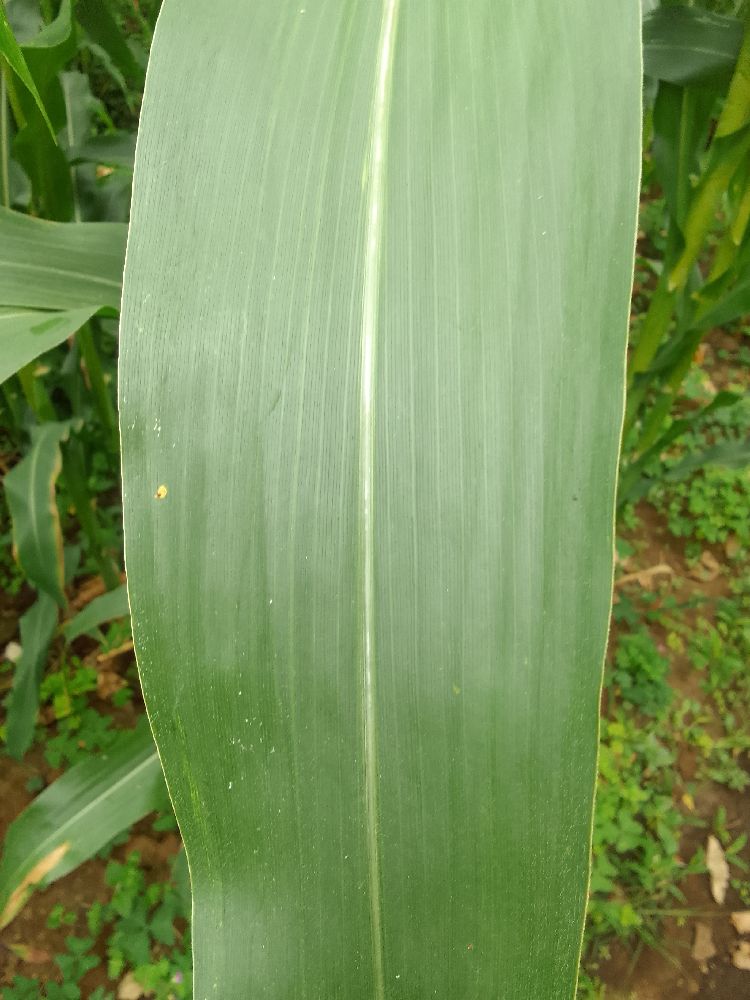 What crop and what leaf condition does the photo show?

maize, healthy
